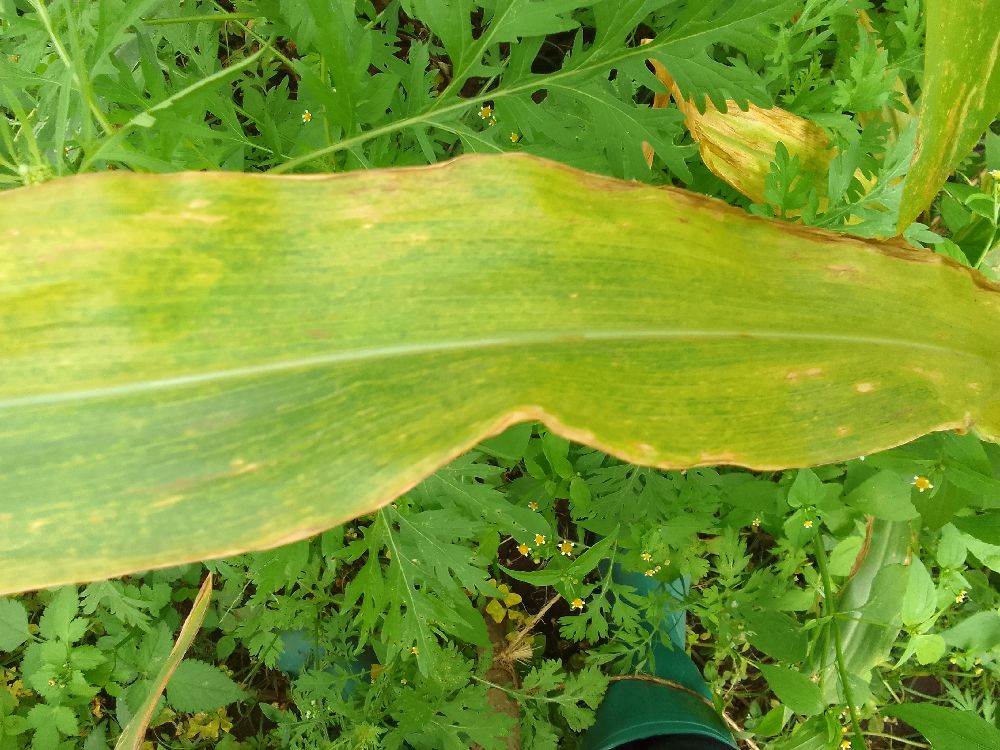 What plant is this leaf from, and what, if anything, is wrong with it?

maize, maize lethal necrosis
